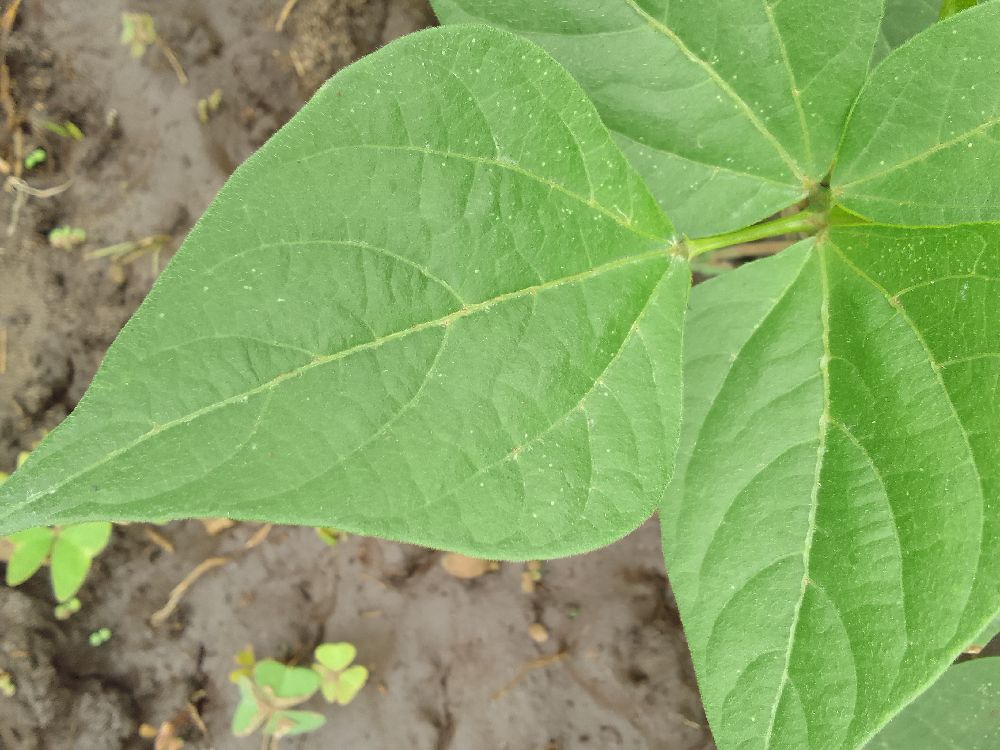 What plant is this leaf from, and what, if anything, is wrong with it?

common bean, healthy
